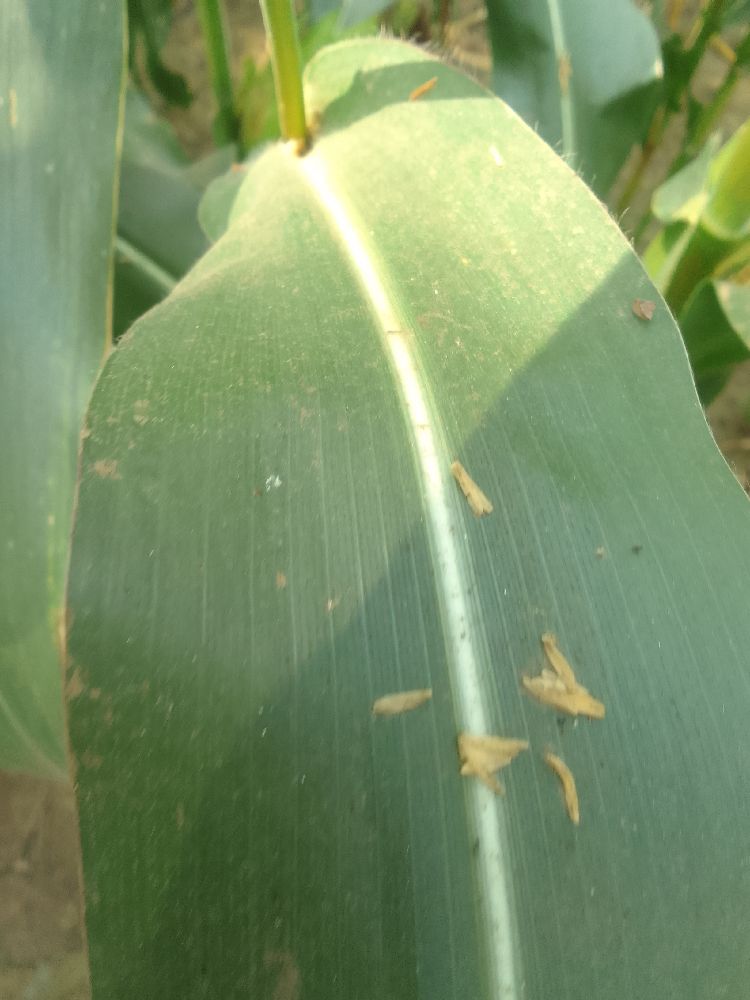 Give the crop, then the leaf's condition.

maize, healthy
